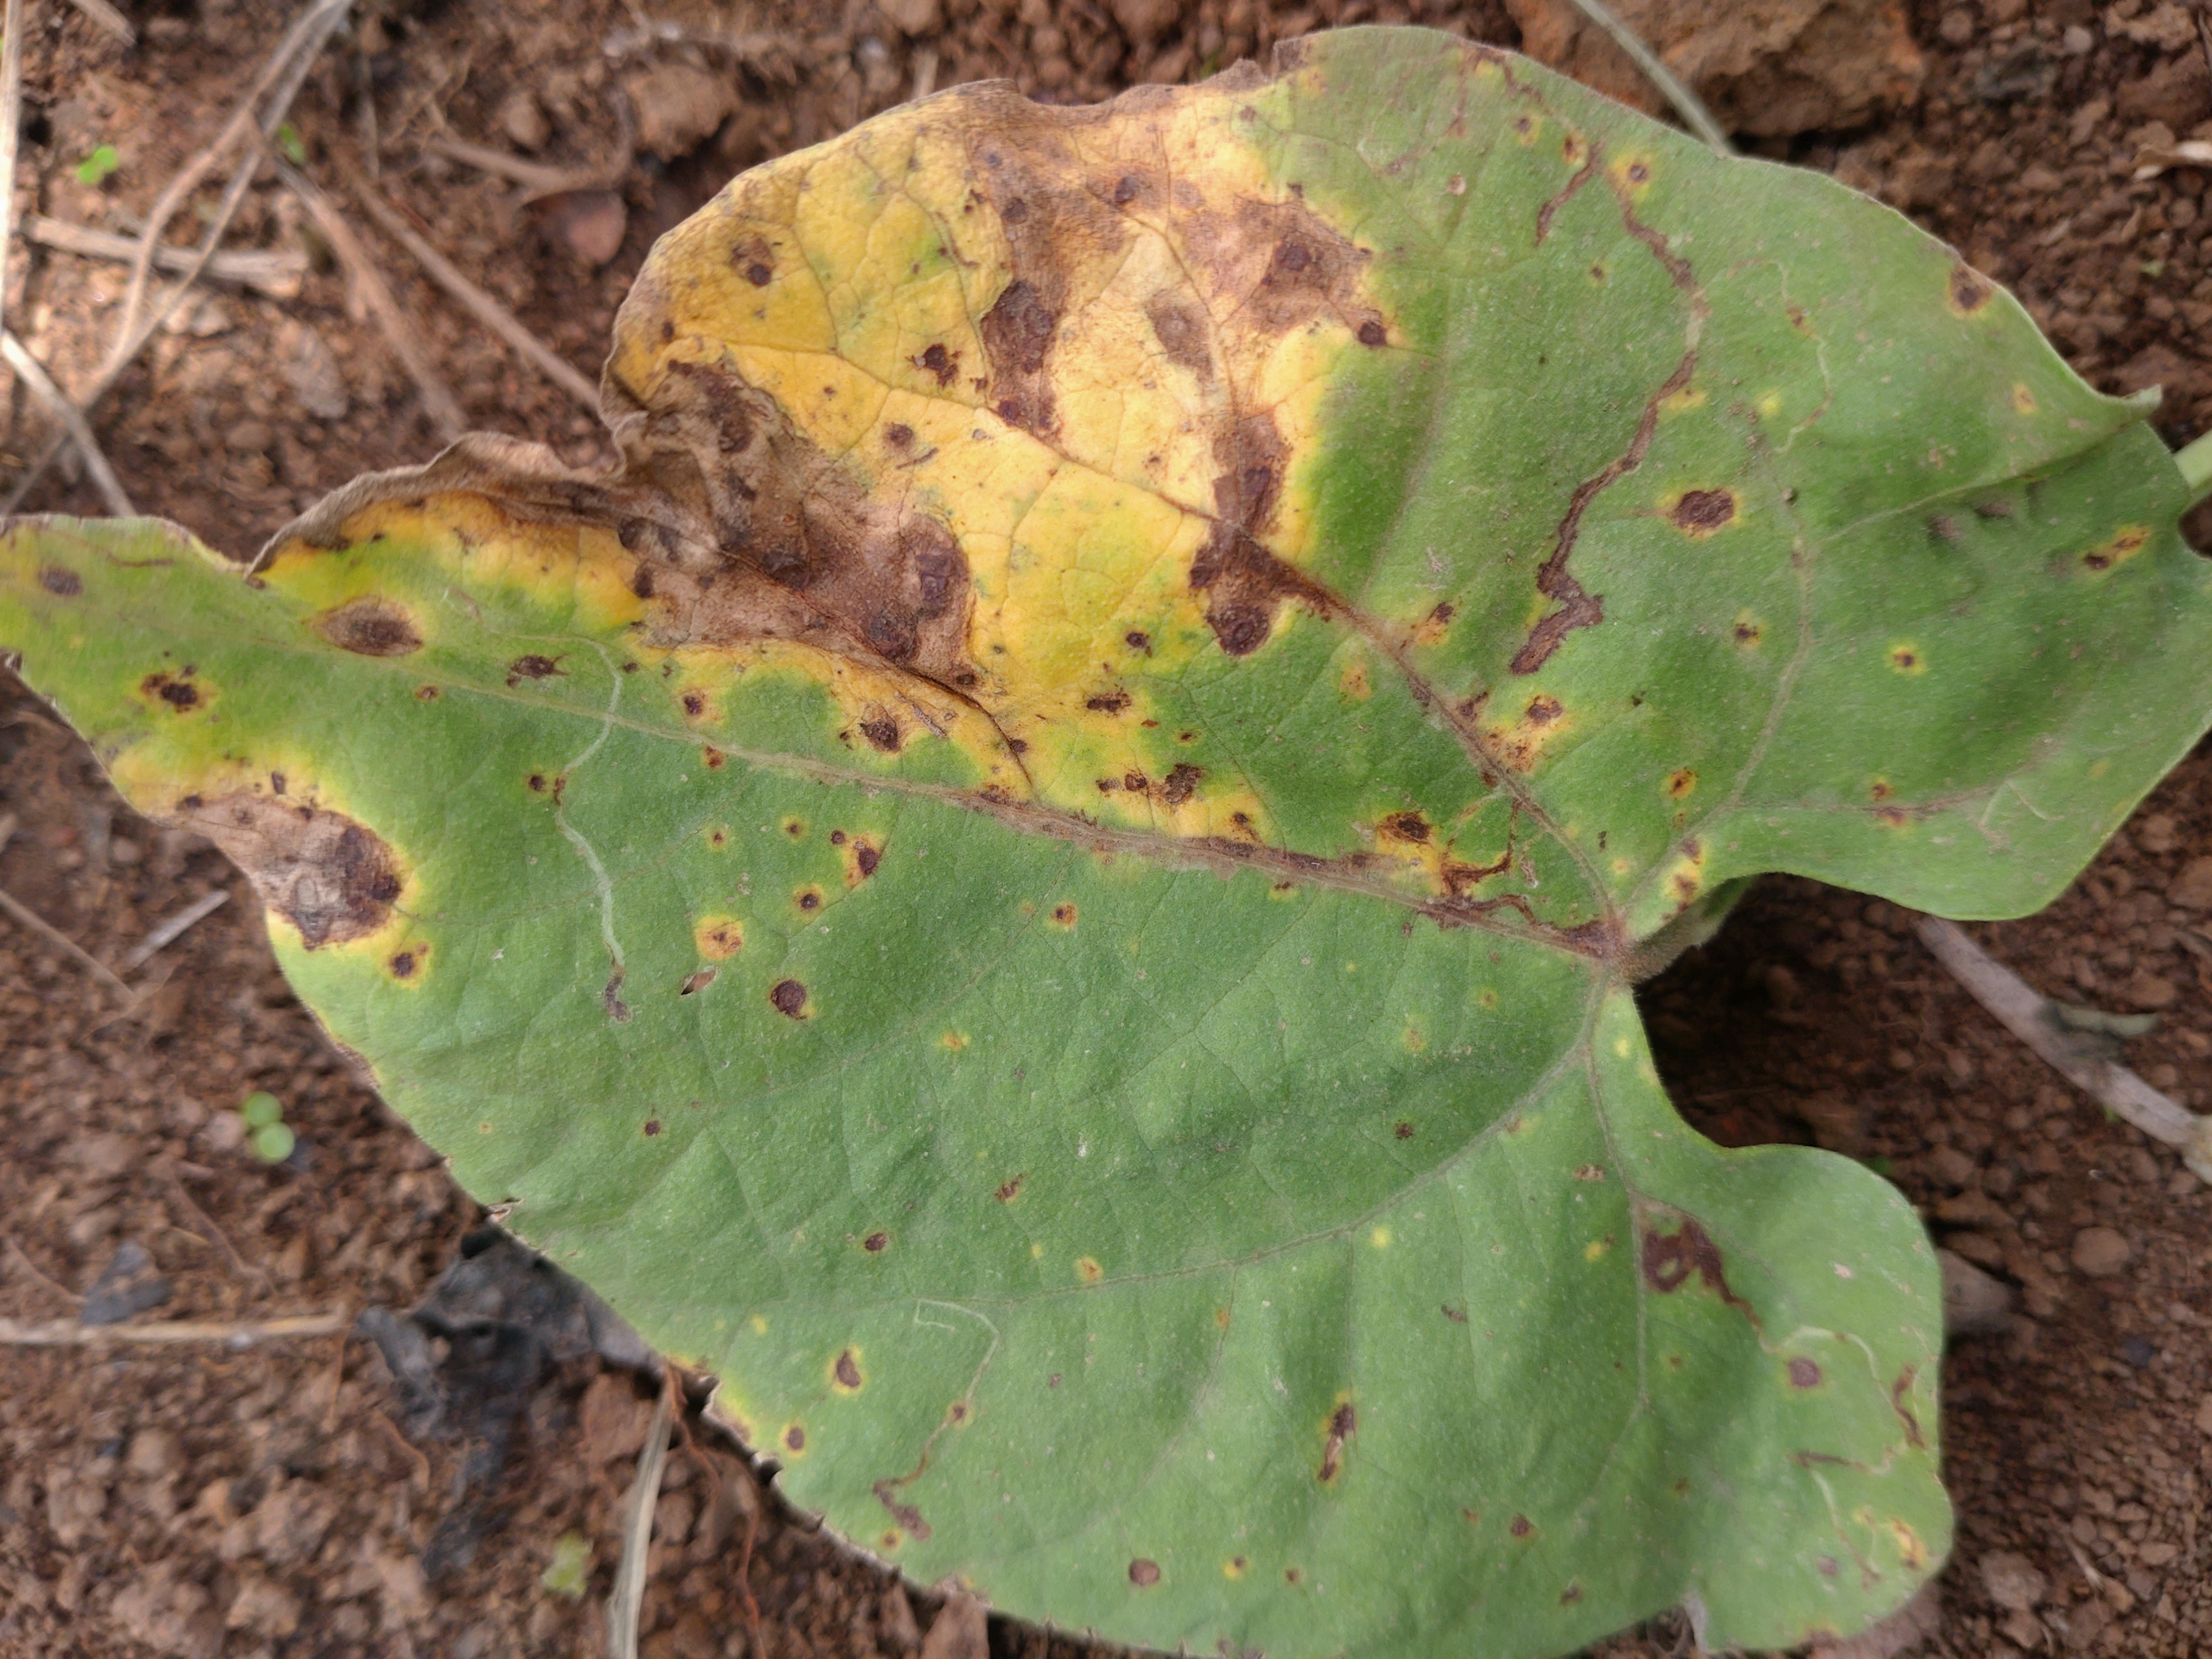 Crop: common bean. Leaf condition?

rust
